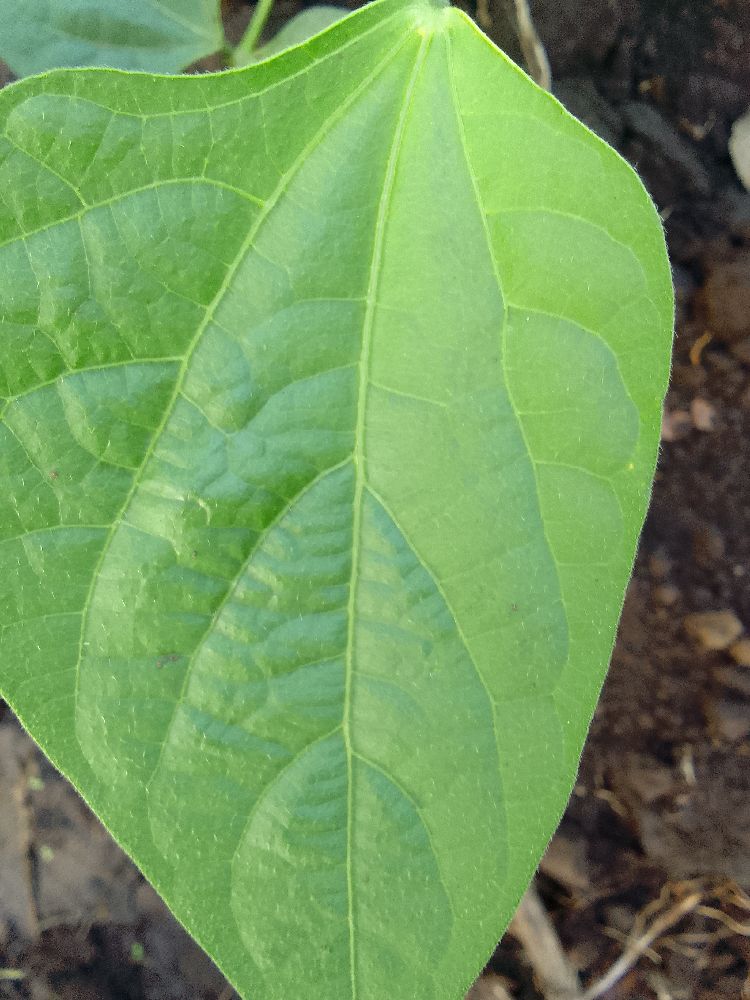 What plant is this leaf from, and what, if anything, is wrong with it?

common bean, healthy
